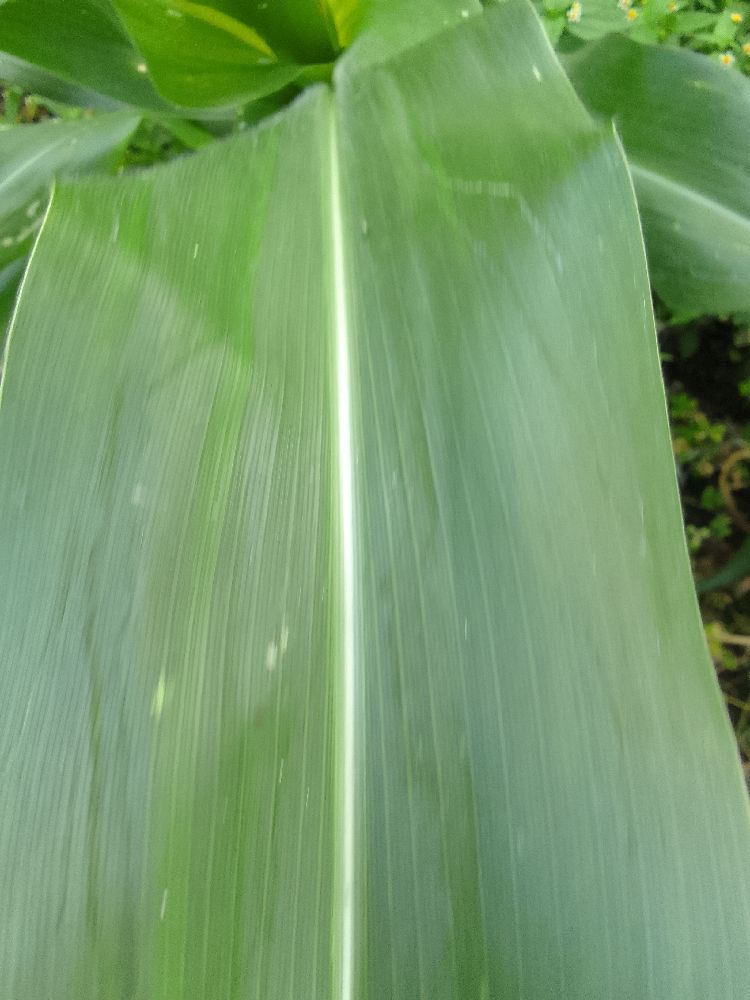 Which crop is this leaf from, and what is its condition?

maize, healthy
